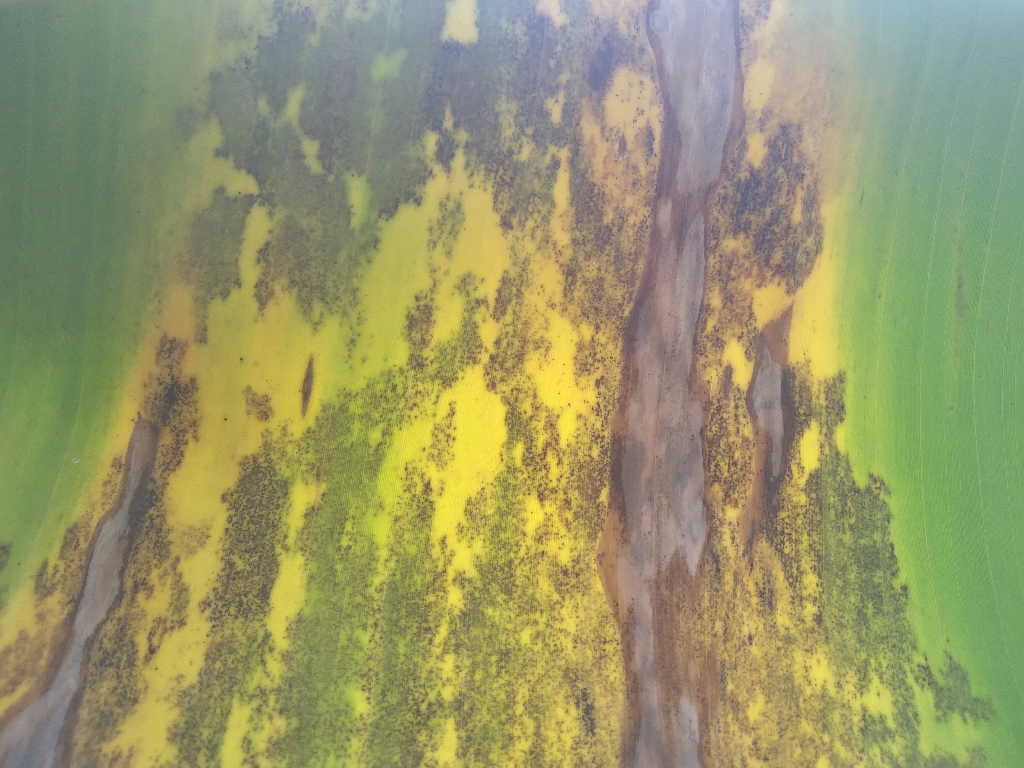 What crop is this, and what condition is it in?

banana, black sigatoka
